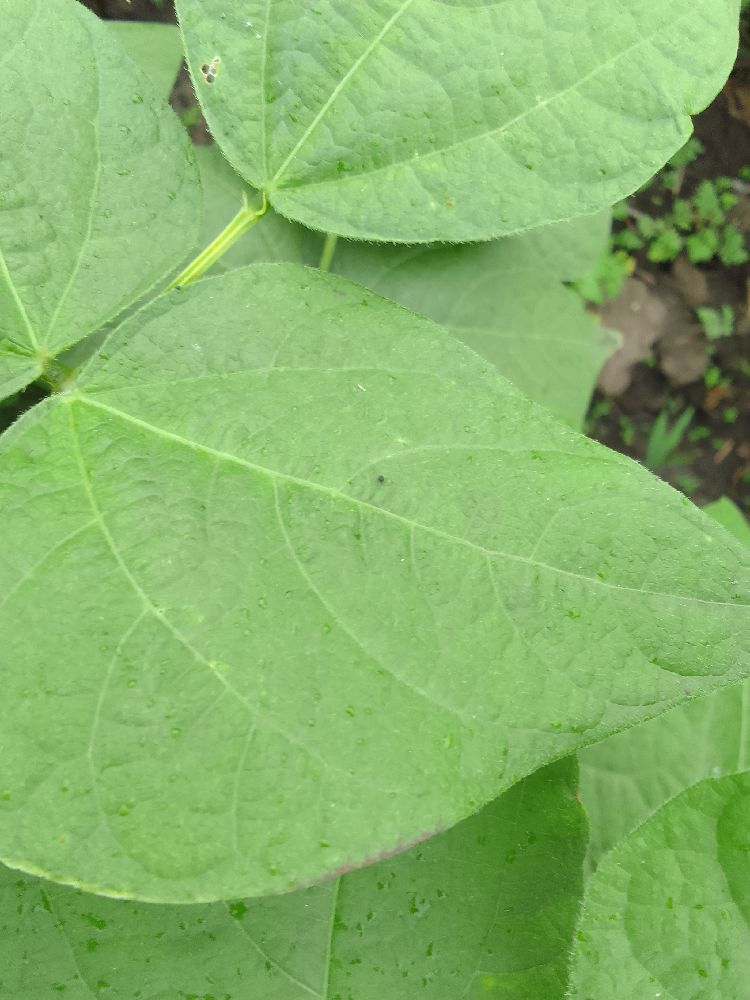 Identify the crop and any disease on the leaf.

common bean, healthy
